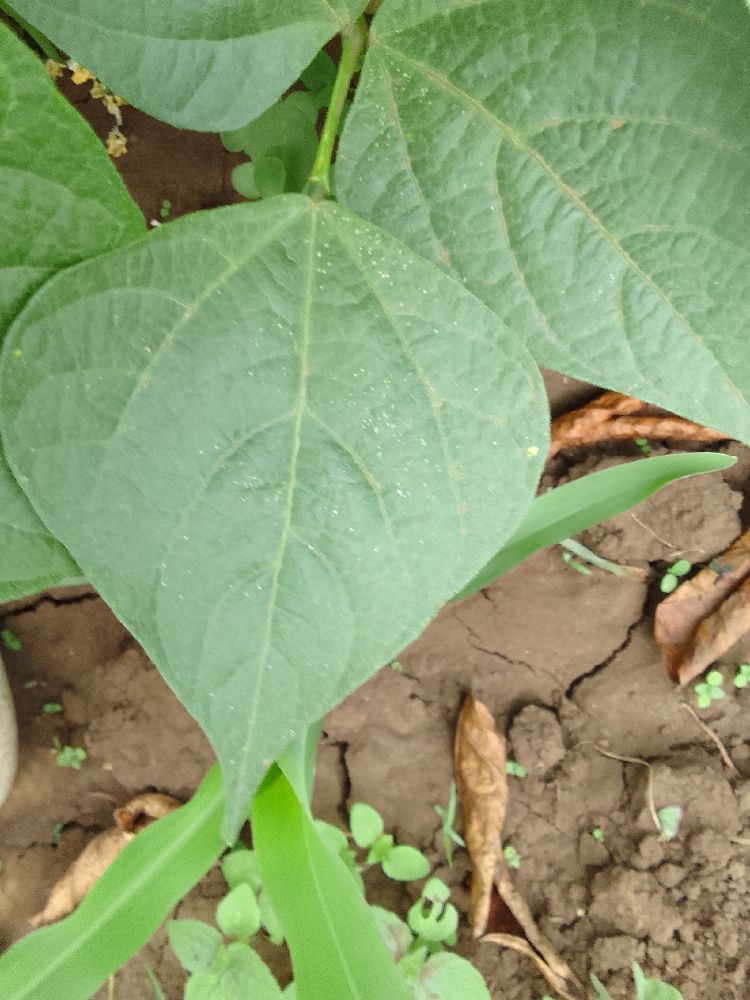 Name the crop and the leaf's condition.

common bean, healthy
